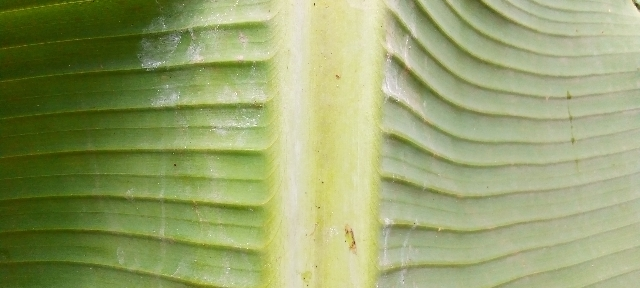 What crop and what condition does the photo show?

banana, healthy
